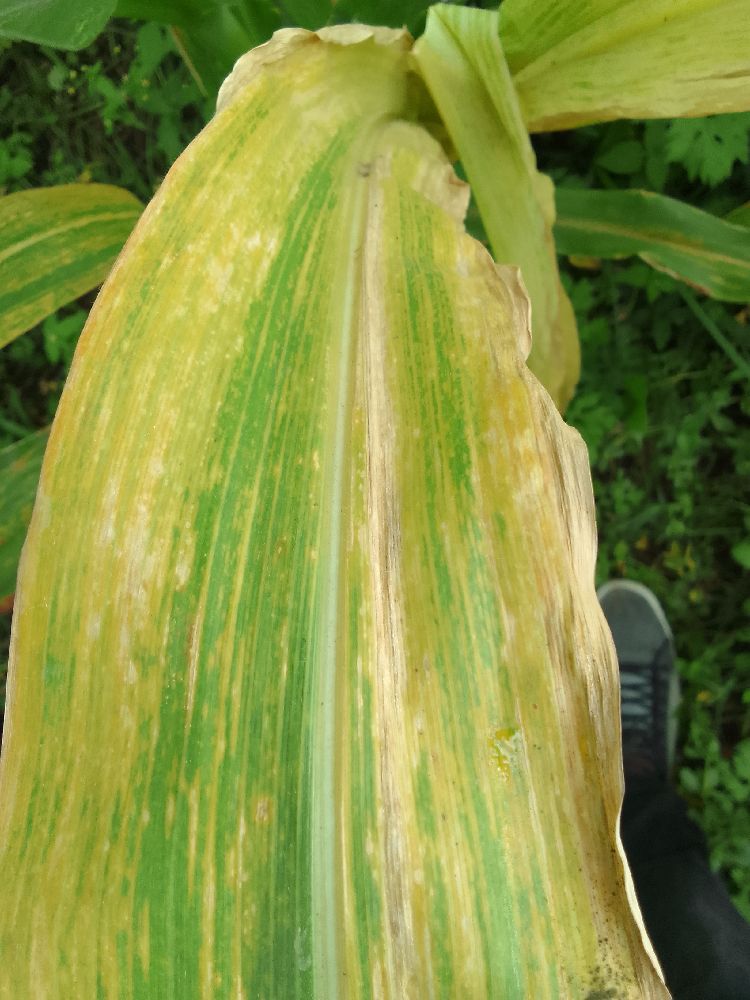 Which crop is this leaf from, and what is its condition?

maize, maize lethal necrosis
